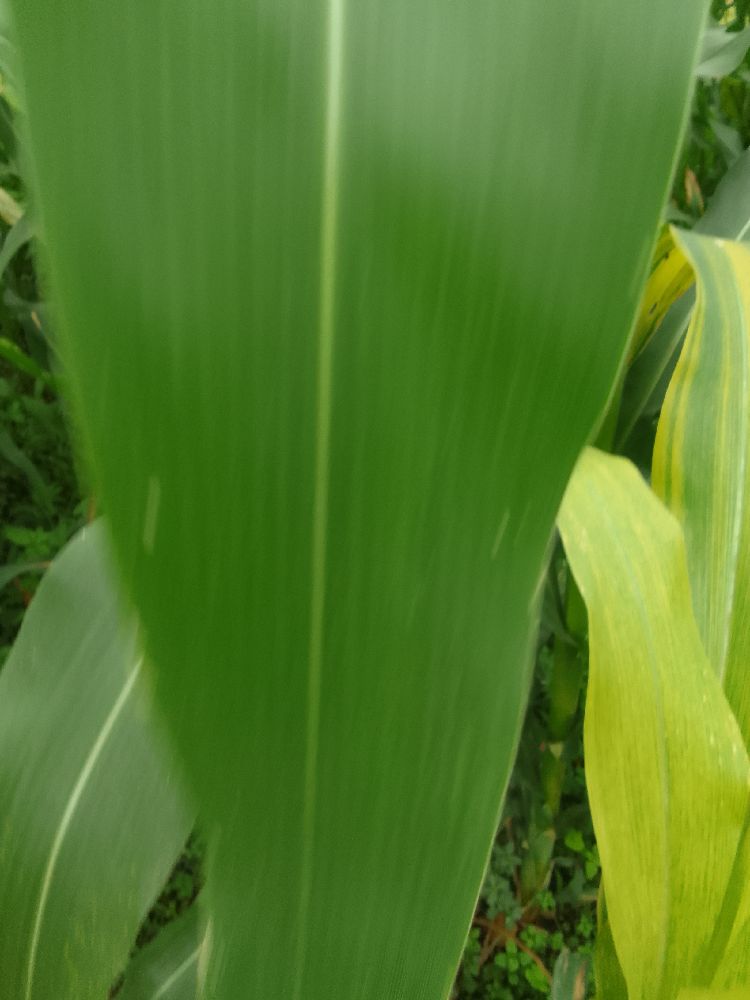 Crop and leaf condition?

maize, healthy
